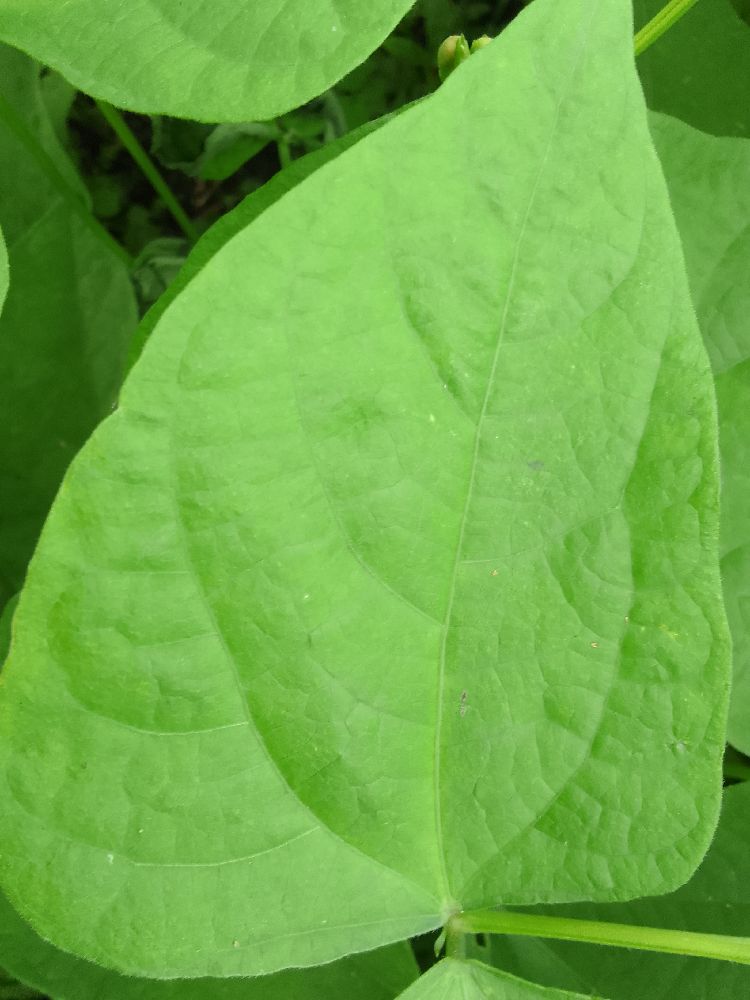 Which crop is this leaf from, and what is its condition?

common bean, healthy
